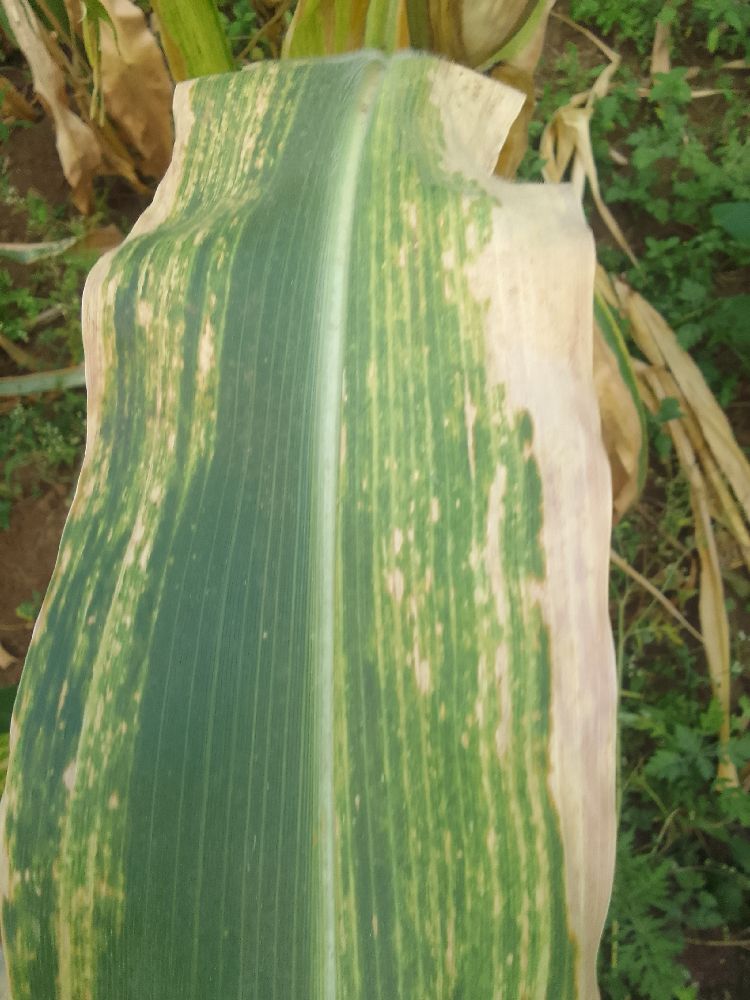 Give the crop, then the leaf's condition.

maize, maize lethal necrosis
